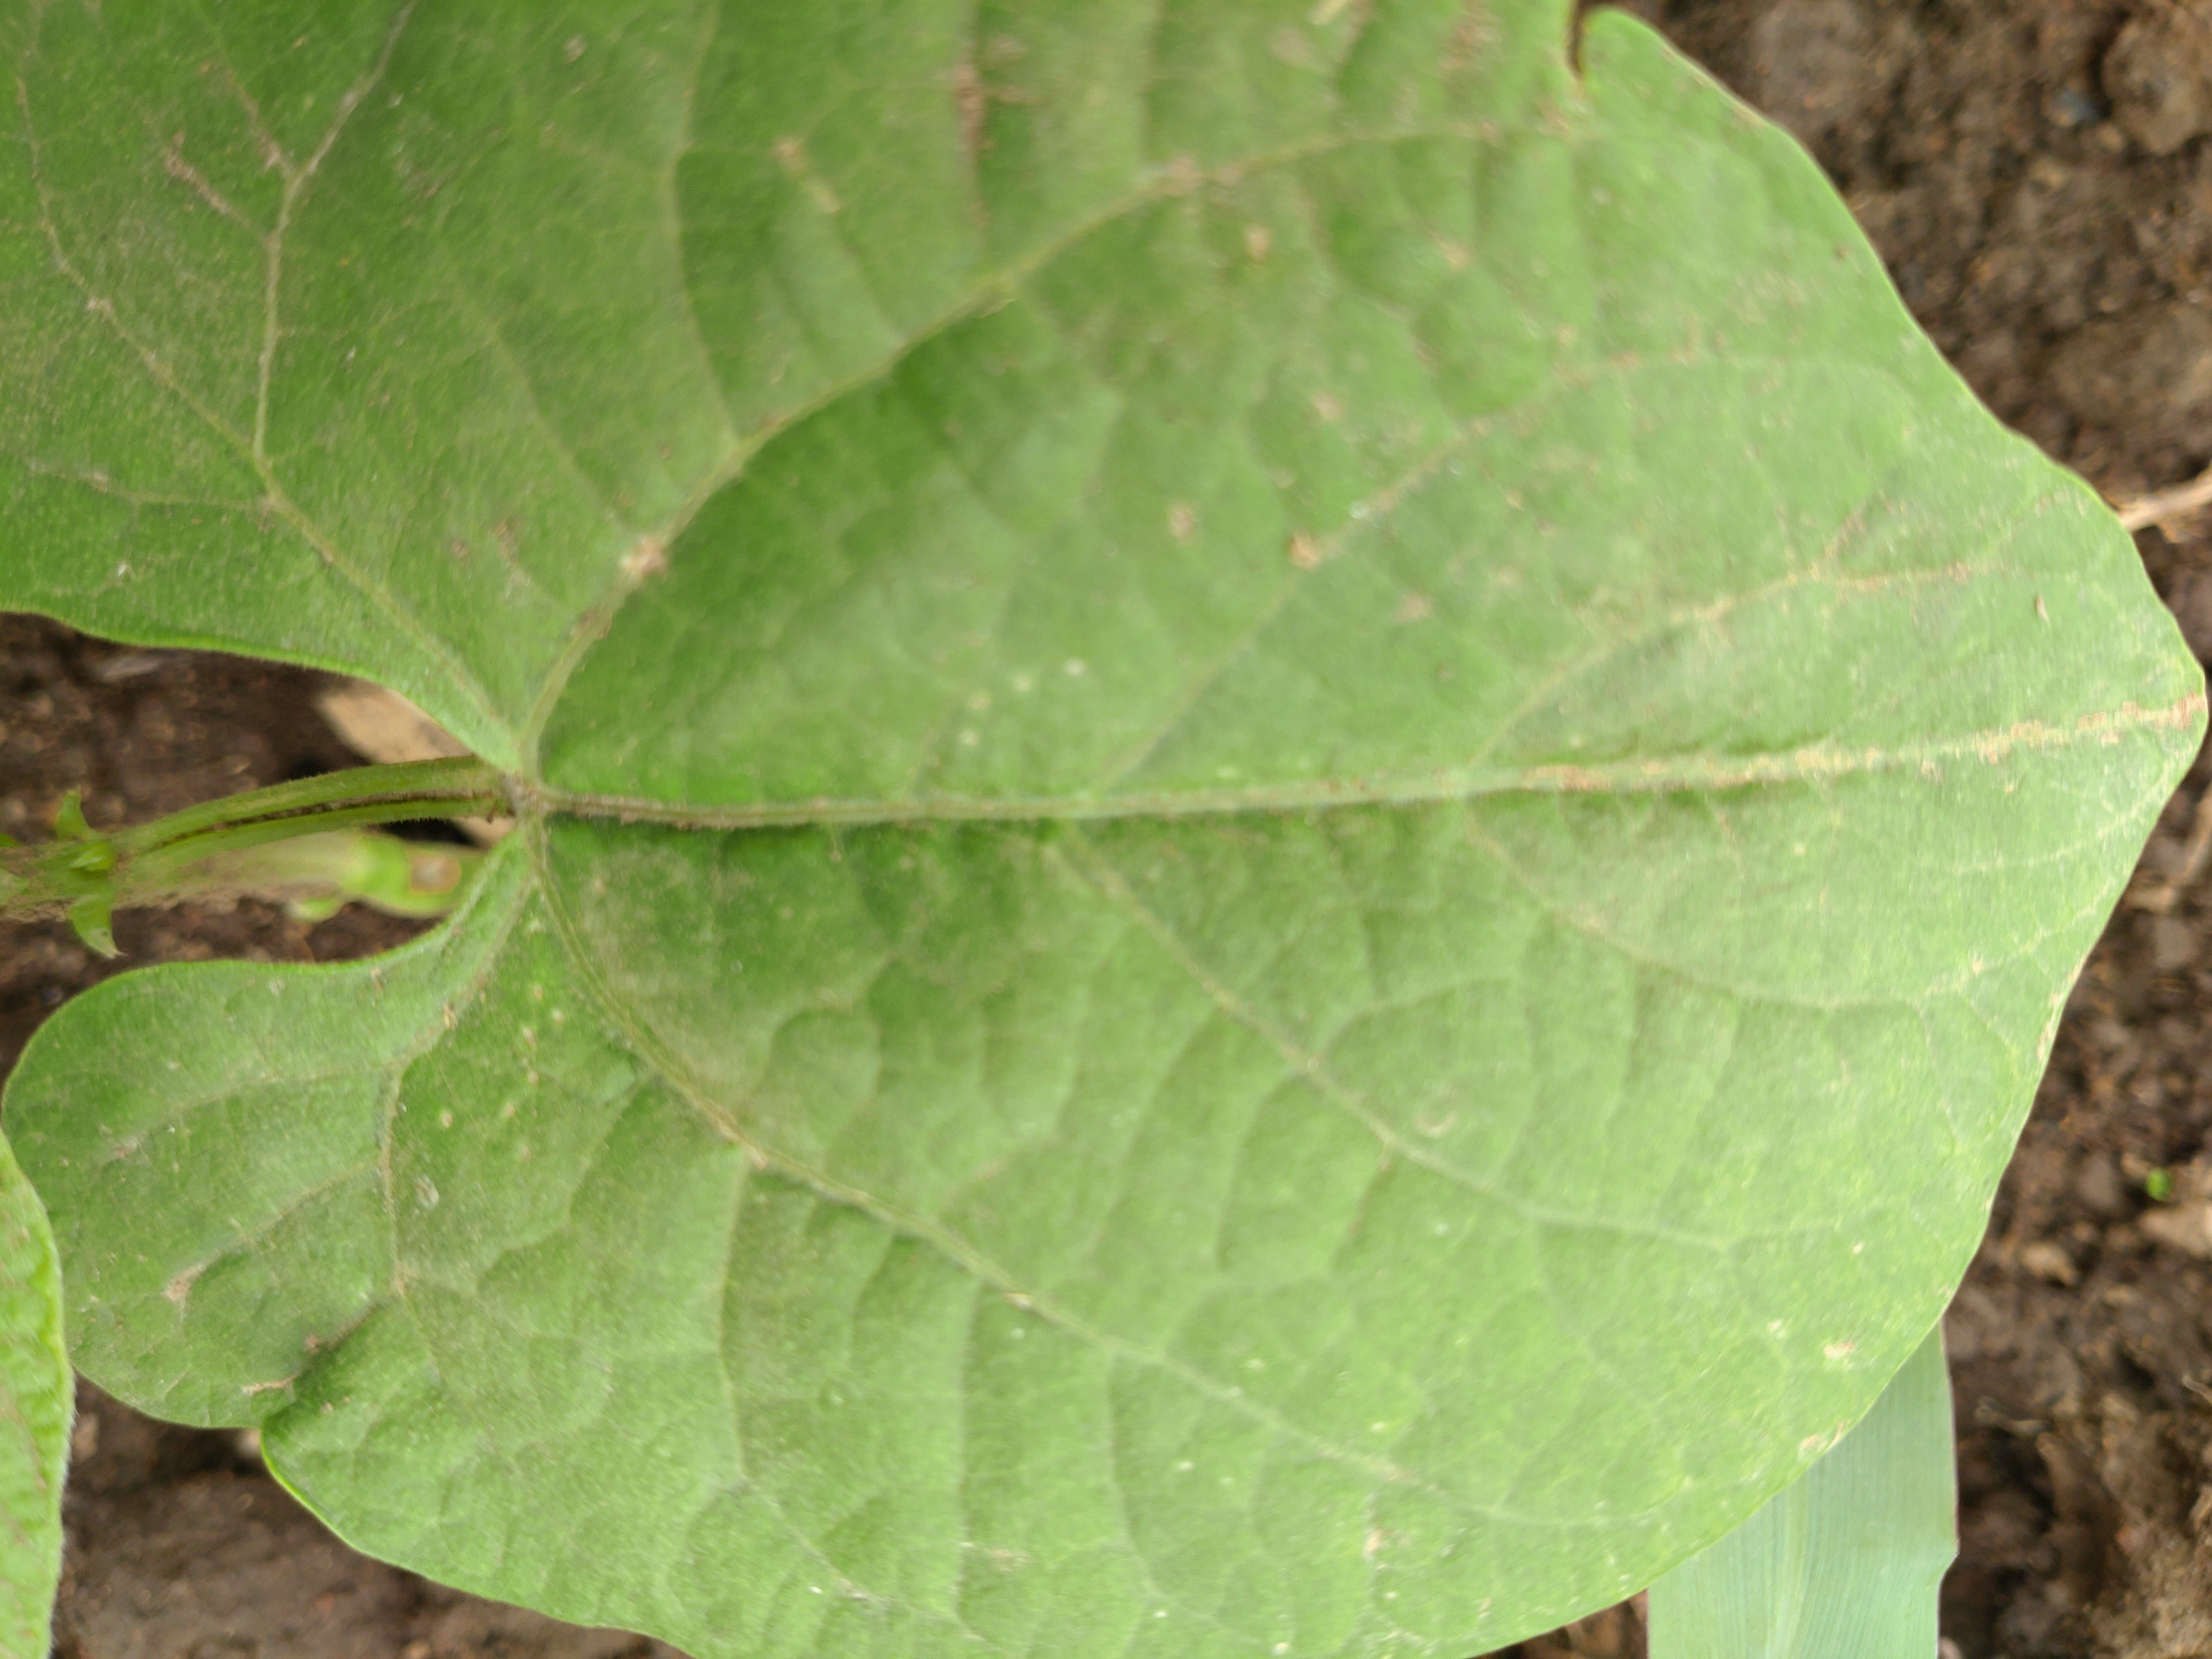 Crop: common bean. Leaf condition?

healthy
